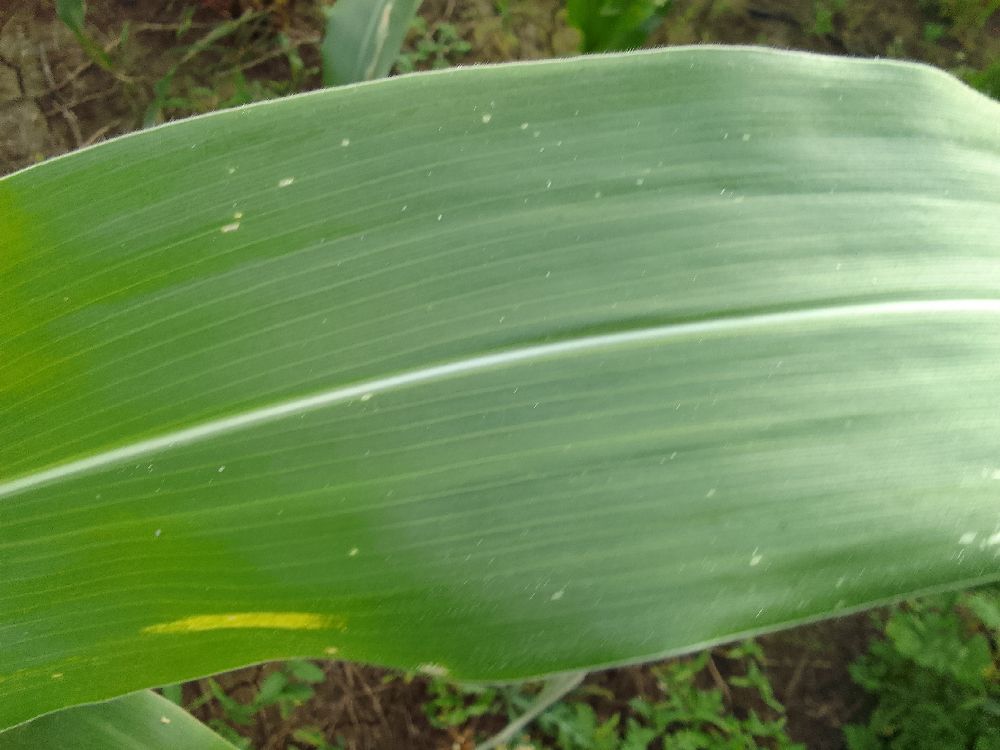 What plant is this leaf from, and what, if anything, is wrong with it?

maize, healthy
